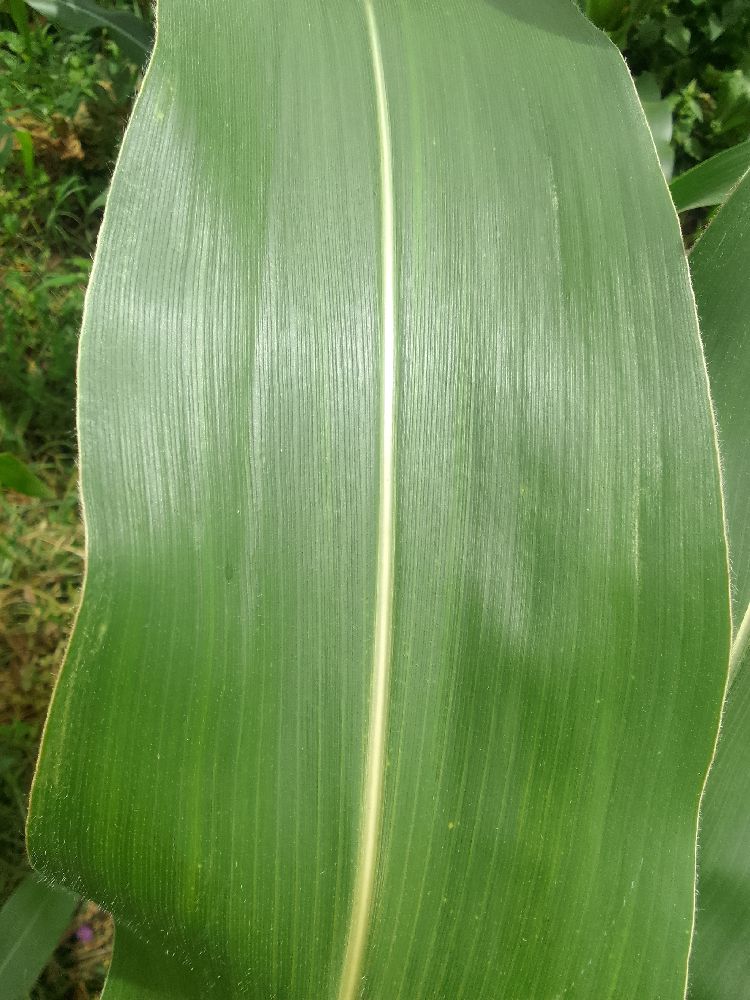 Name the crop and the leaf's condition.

maize, healthy
